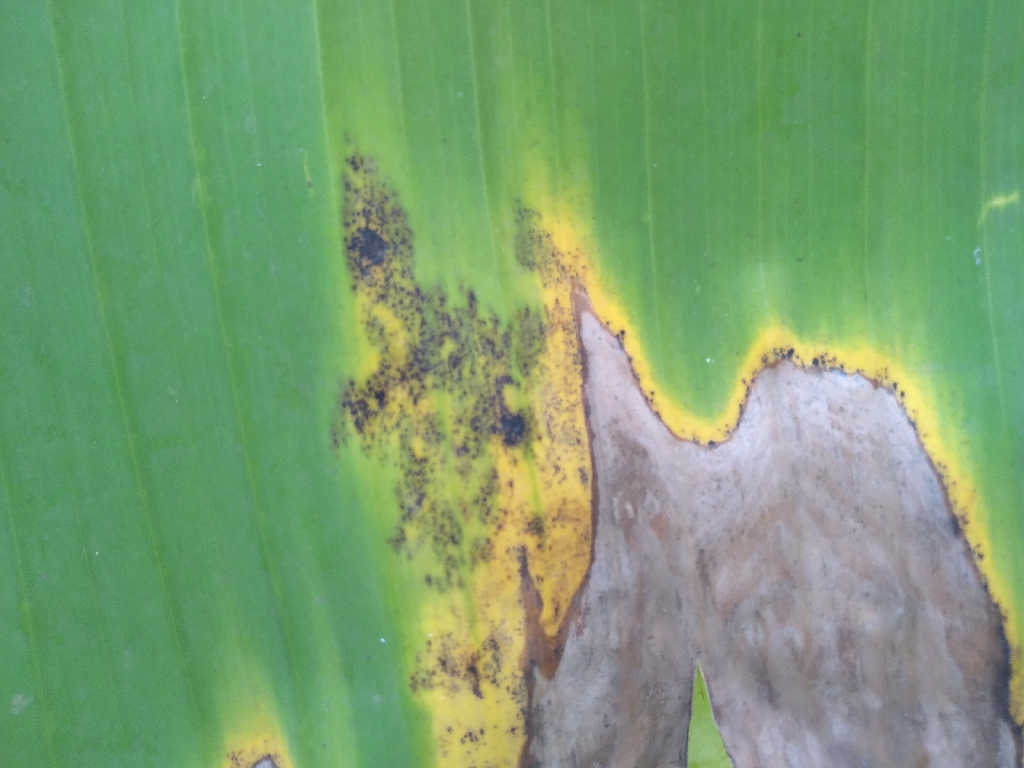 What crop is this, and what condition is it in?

banana, black sigatoka
